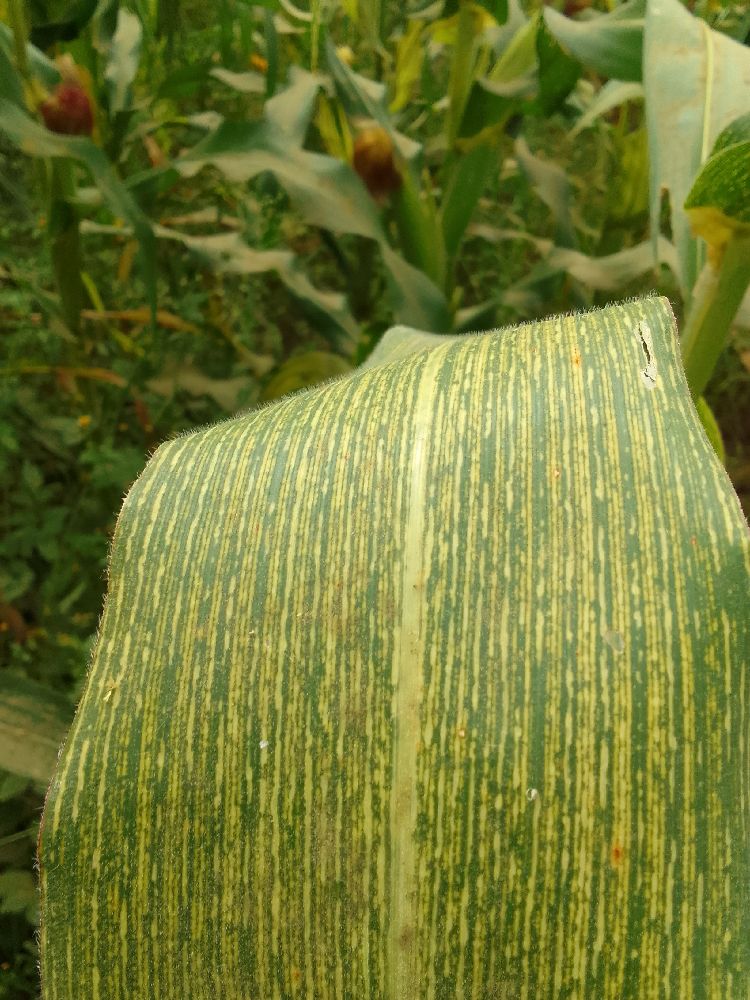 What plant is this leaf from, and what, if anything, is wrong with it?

maize, maize streak virus
